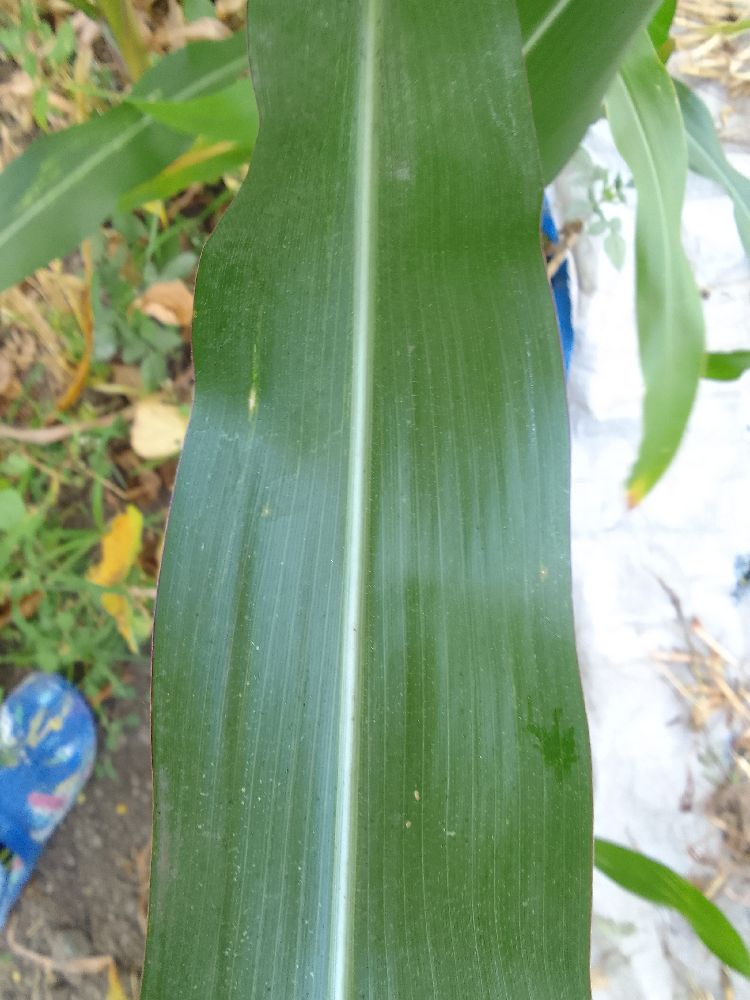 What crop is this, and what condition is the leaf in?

maize, healthy
